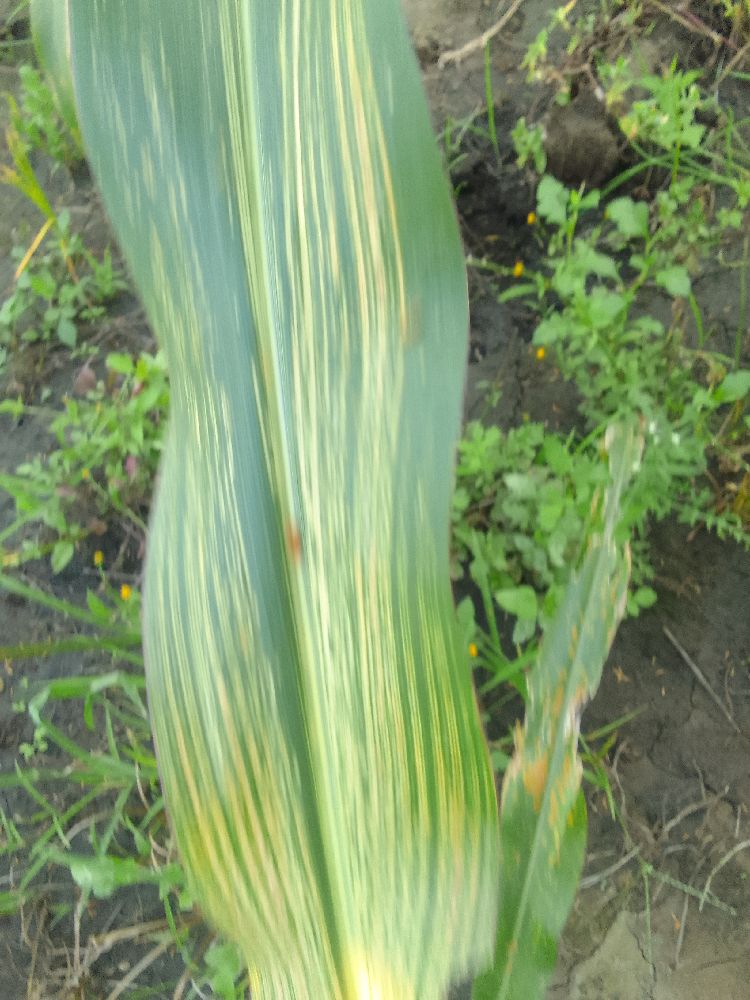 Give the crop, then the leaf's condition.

maize, maize streak virus
